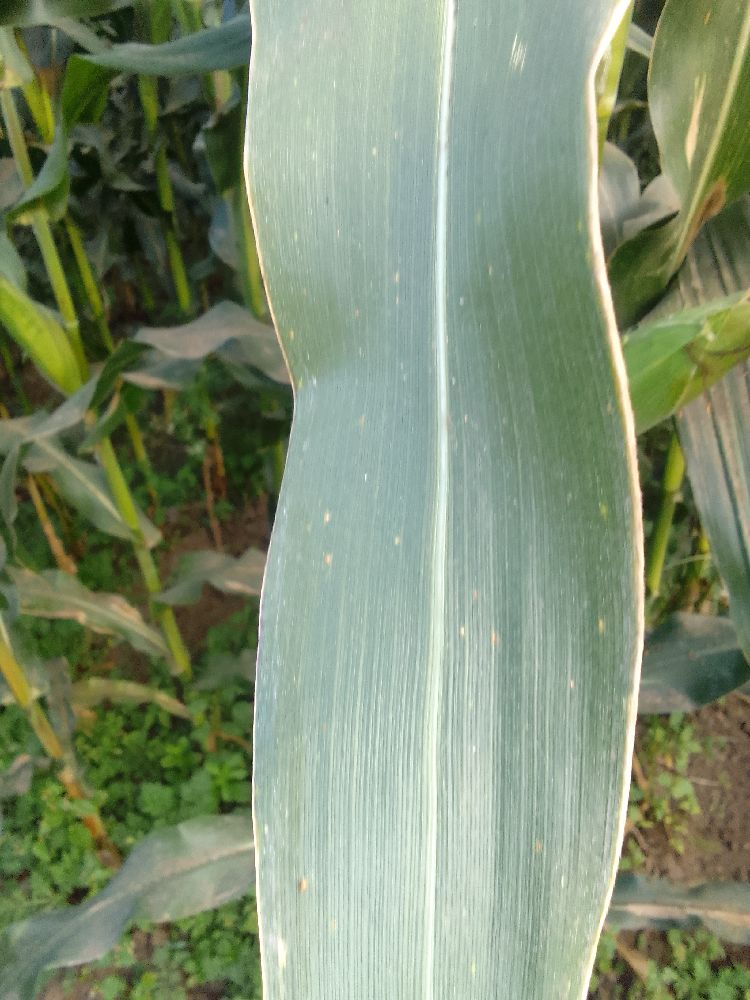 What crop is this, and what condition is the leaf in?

maize, healthy
